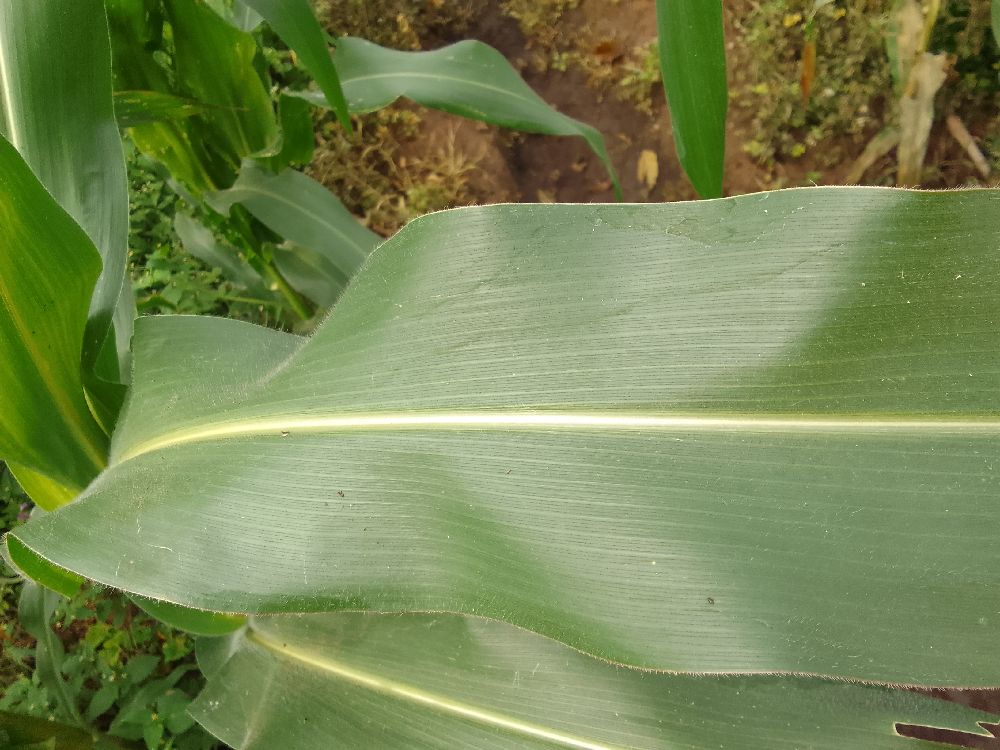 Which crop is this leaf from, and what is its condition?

maize, healthy
